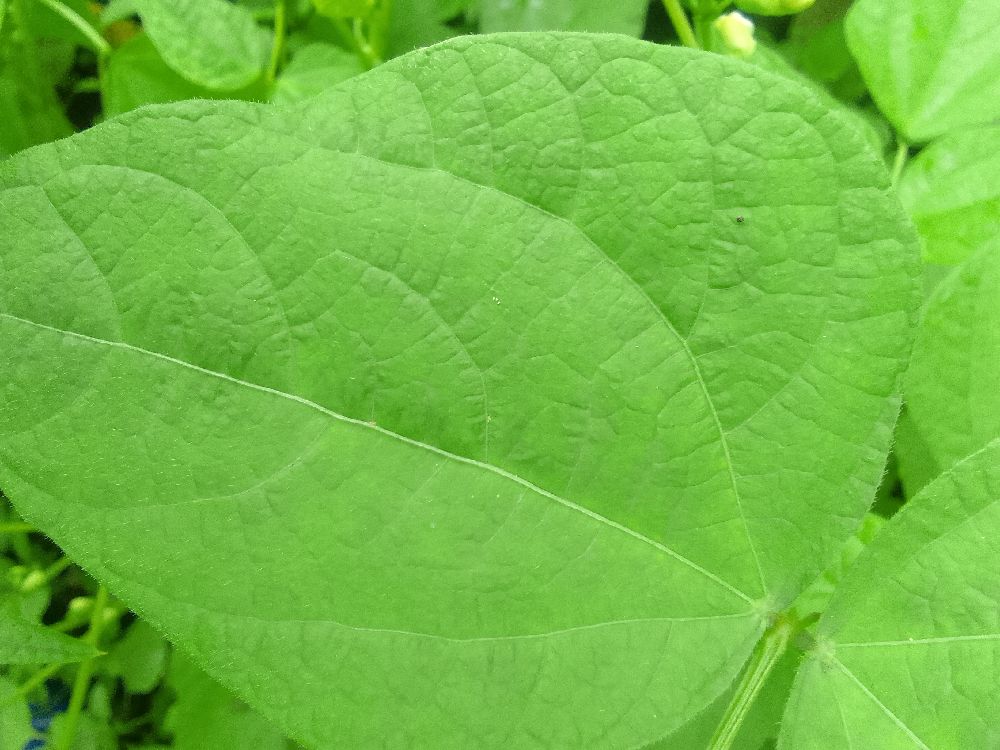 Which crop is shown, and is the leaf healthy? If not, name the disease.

common bean, healthy
